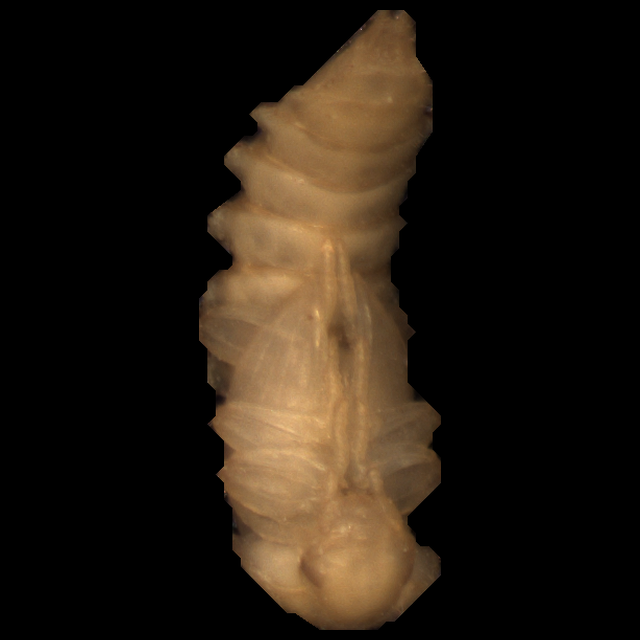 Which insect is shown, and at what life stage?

mealworm pupa
